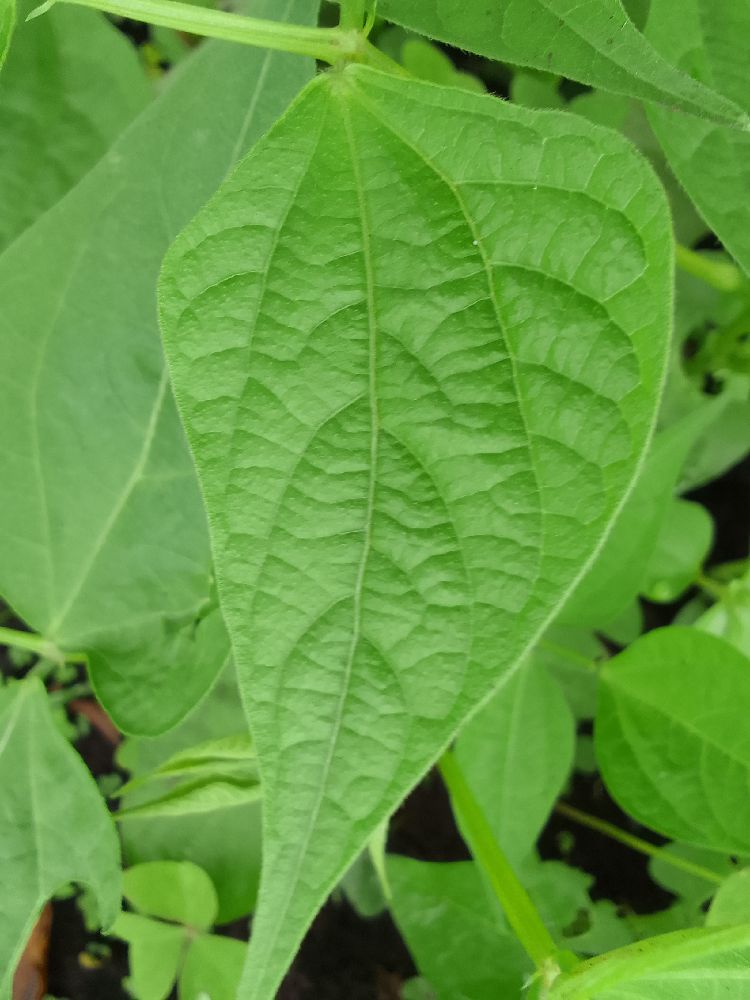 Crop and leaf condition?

common bean, healthy
